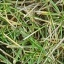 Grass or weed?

grass
